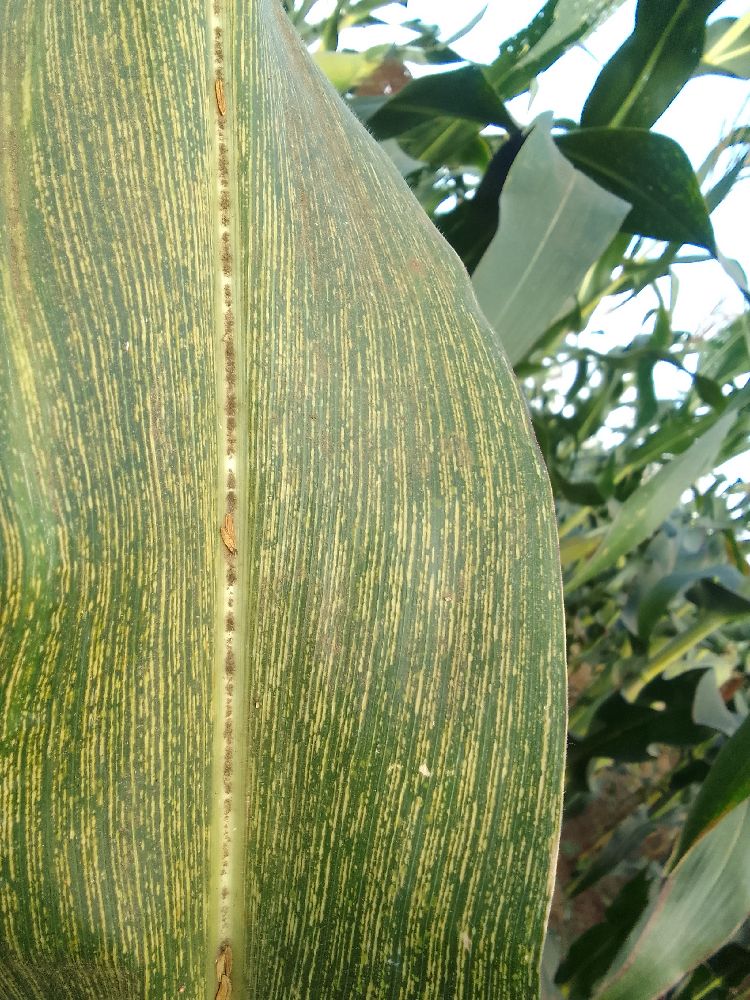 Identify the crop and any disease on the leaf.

maize, maize streak virus
